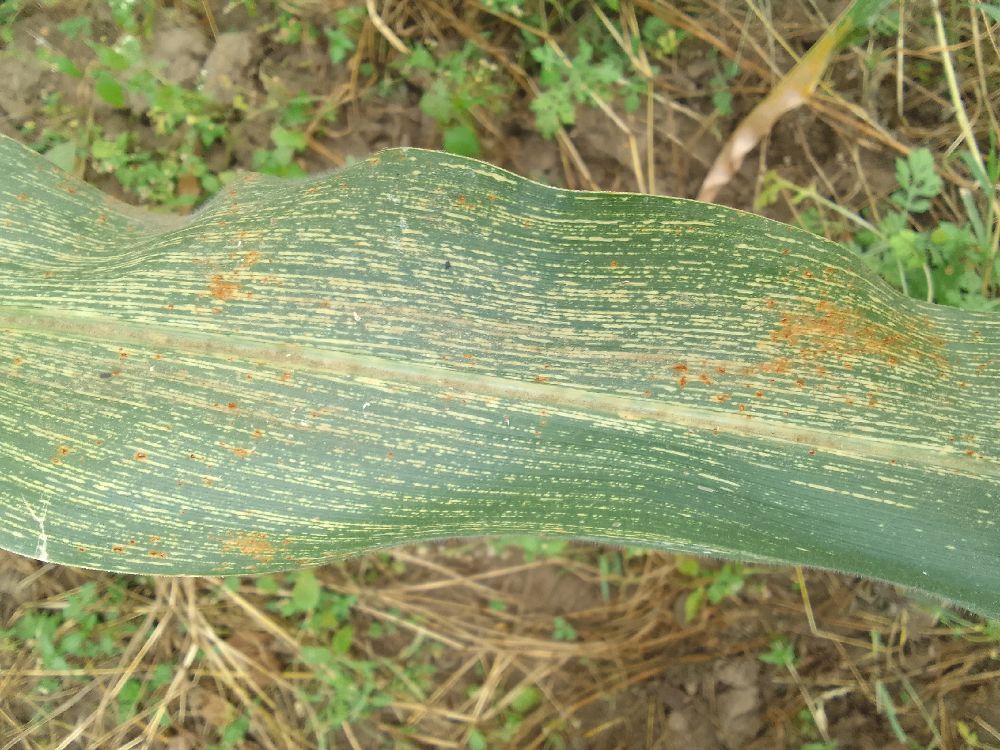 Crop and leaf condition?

maize, maize streak virus
